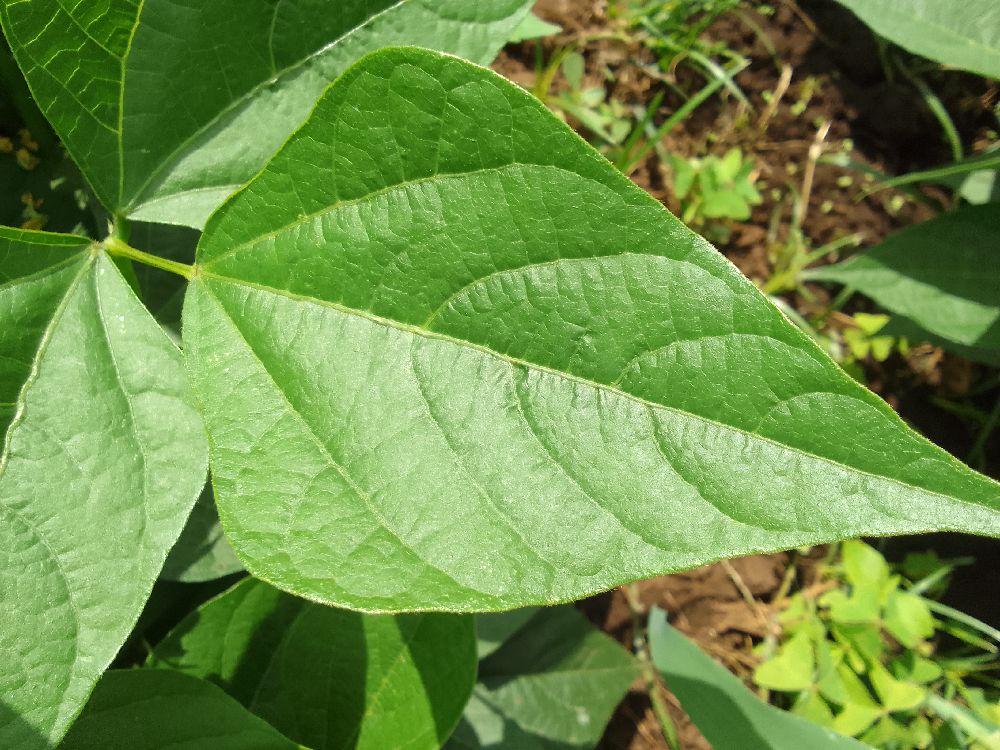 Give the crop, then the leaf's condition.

common bean, healthy
